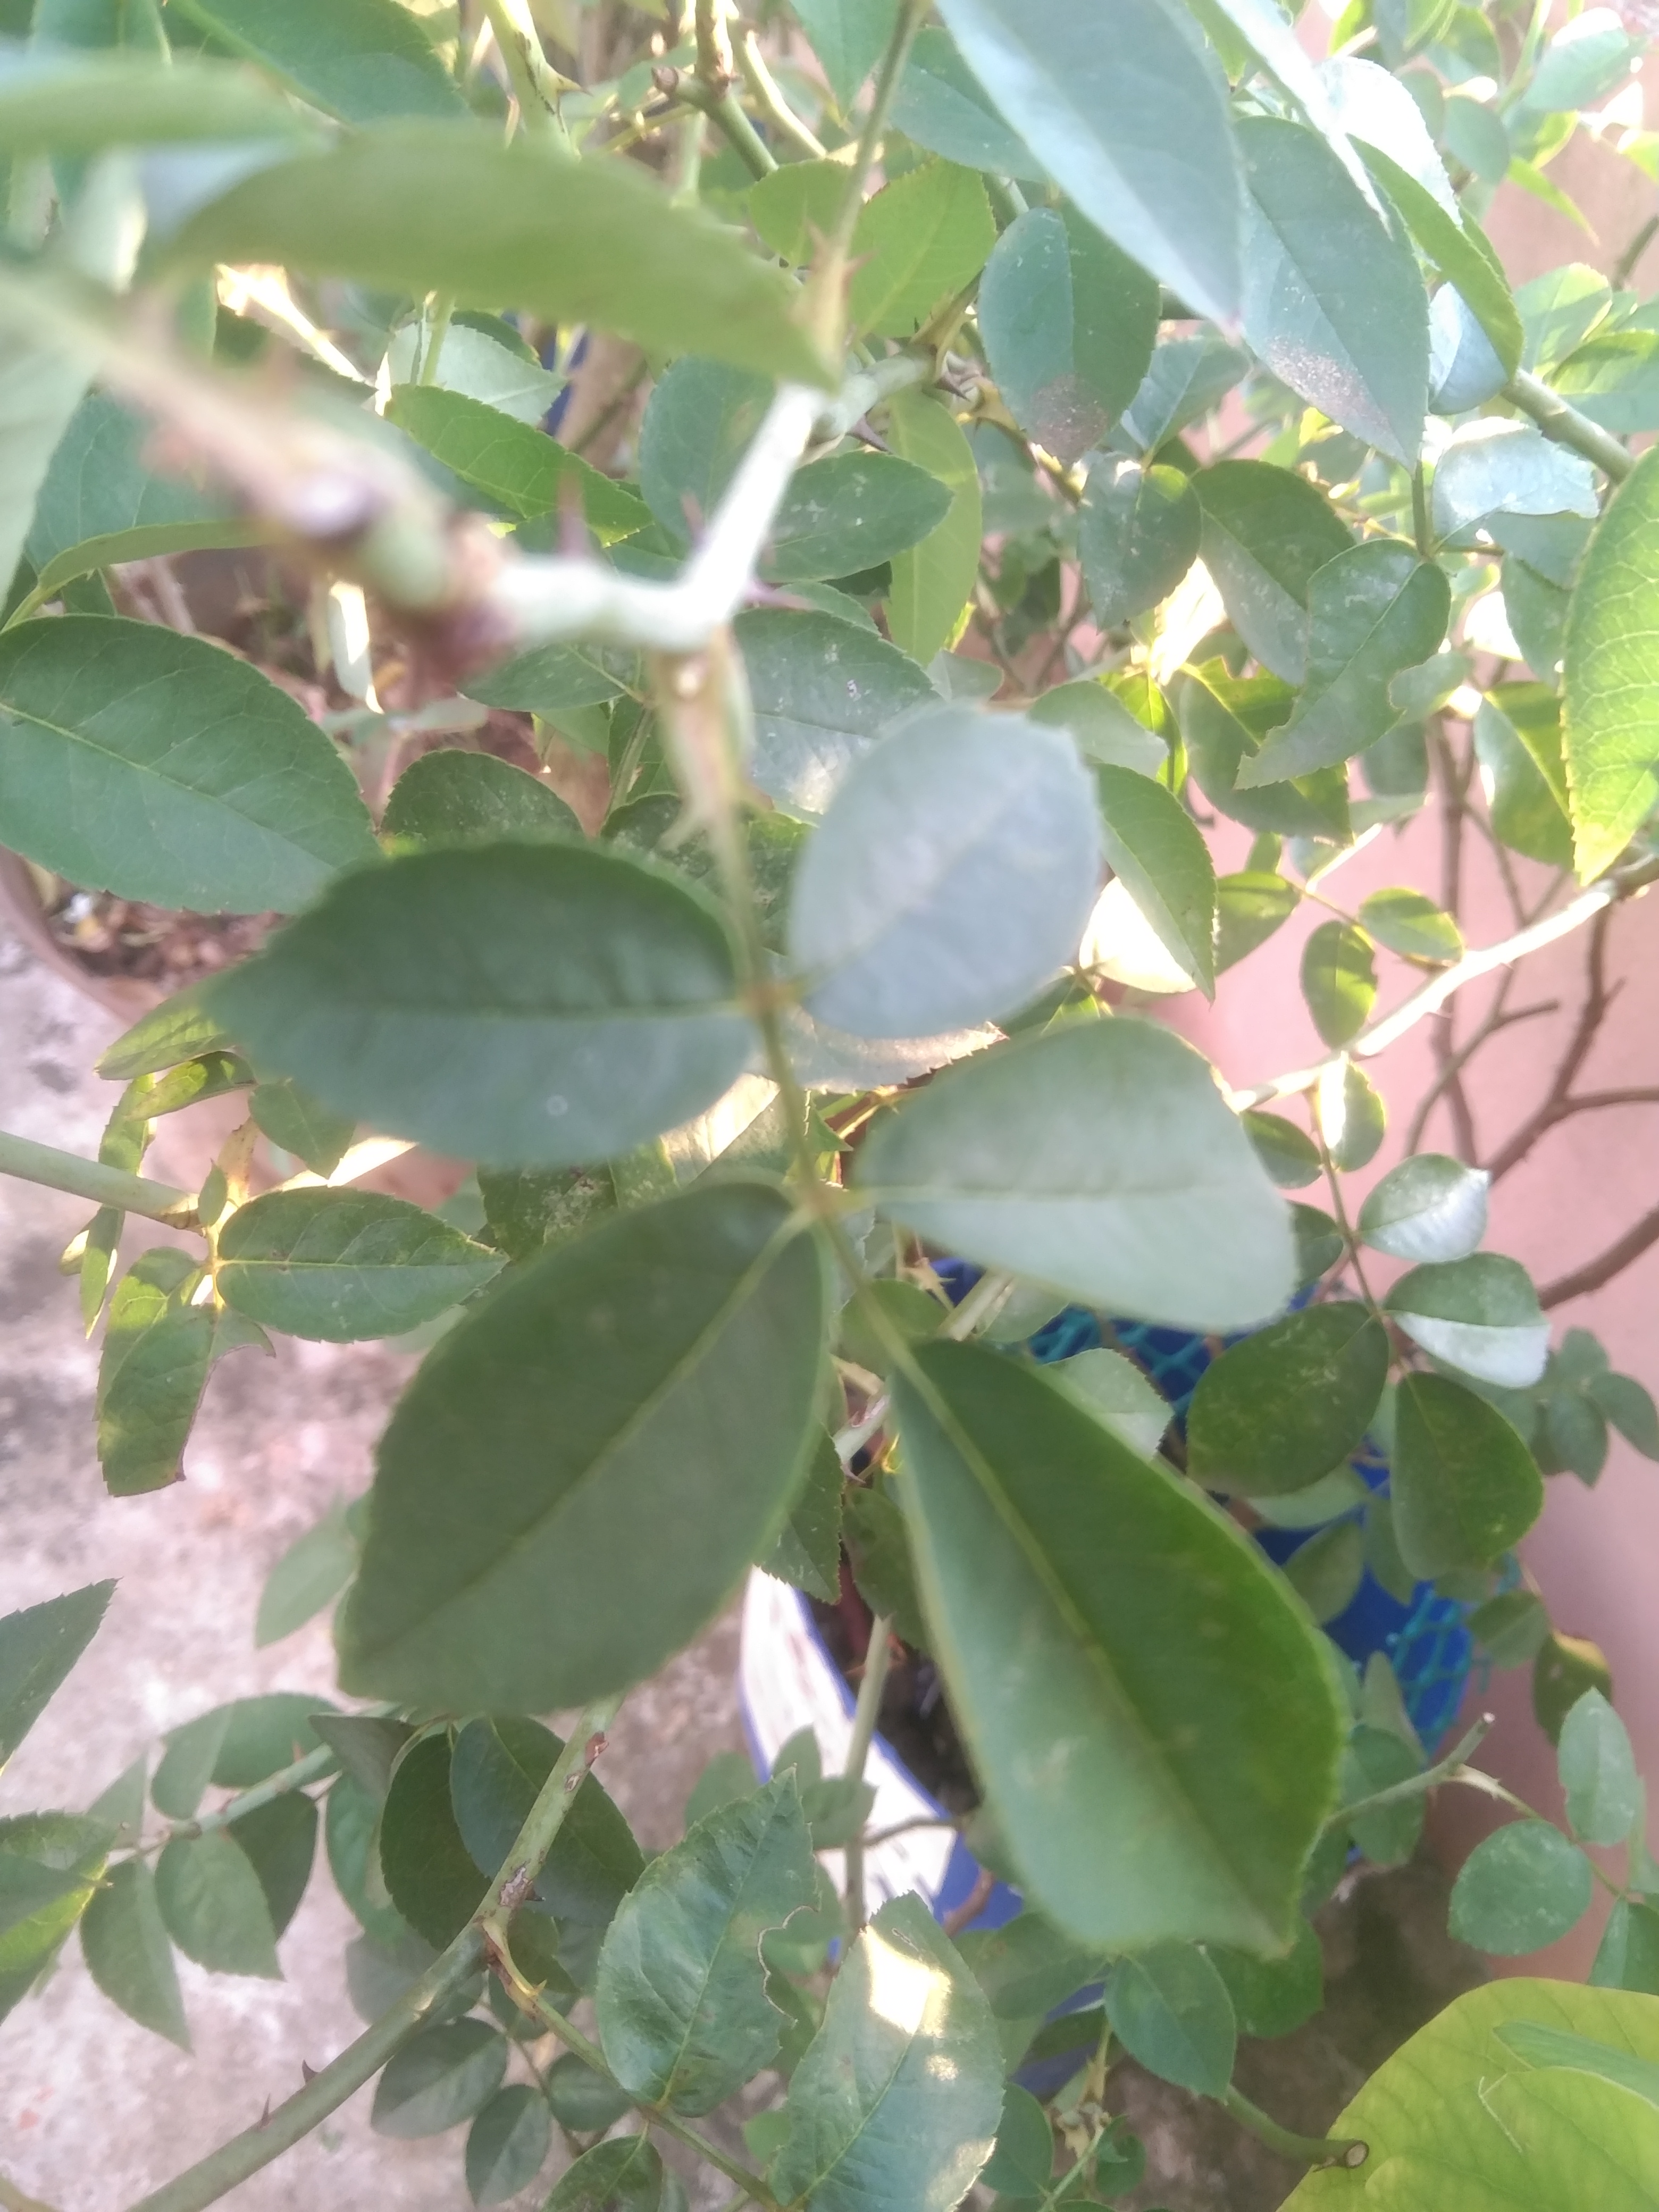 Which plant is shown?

rose
